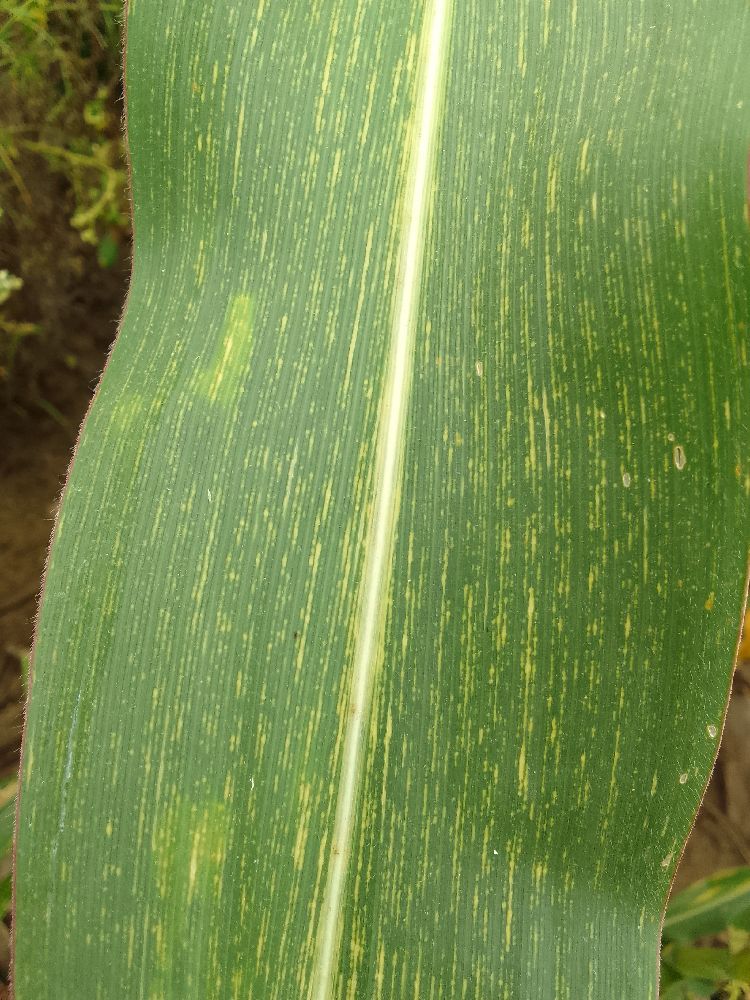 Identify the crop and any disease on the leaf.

maize, maize streak virus
